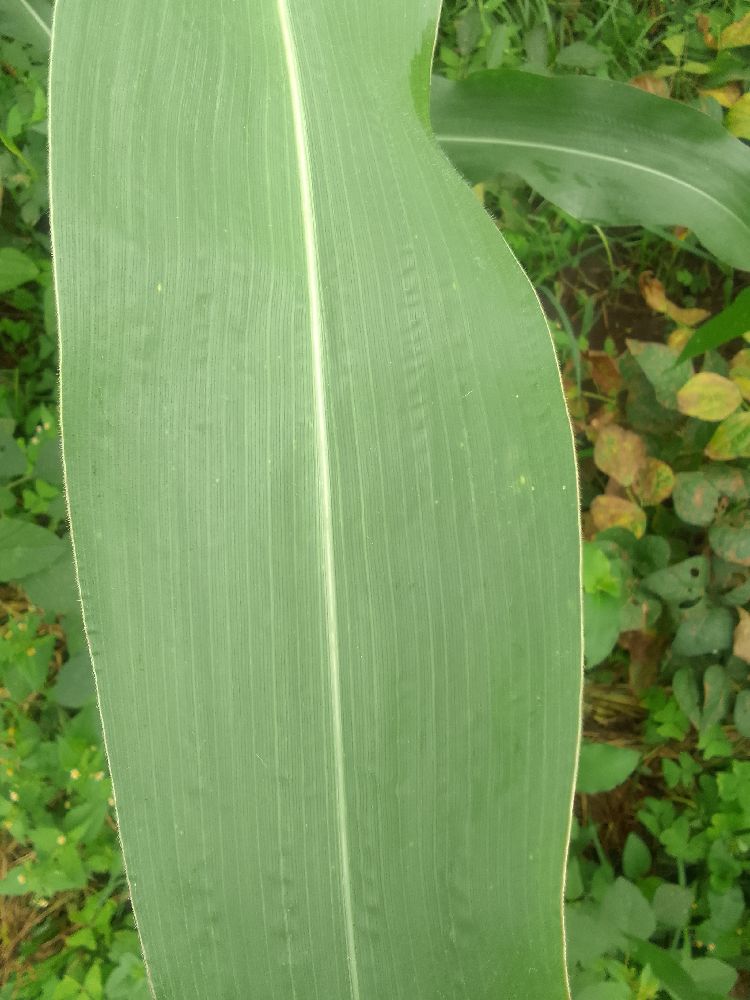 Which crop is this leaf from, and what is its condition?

maize, healthy
